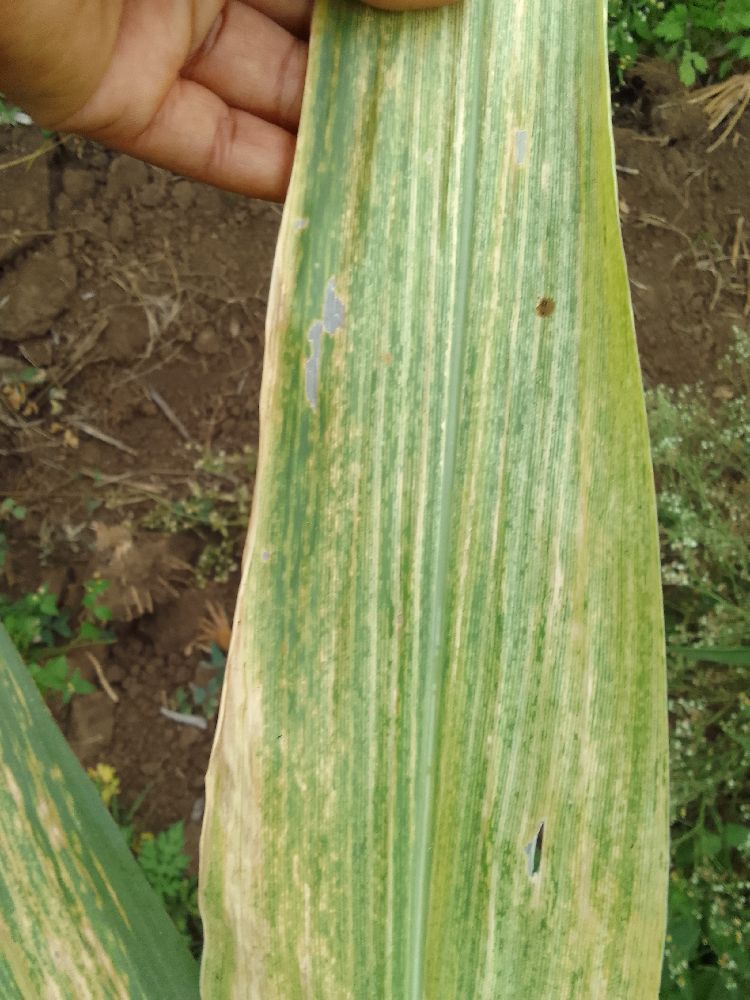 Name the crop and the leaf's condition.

maize, maize lethal necrosis
